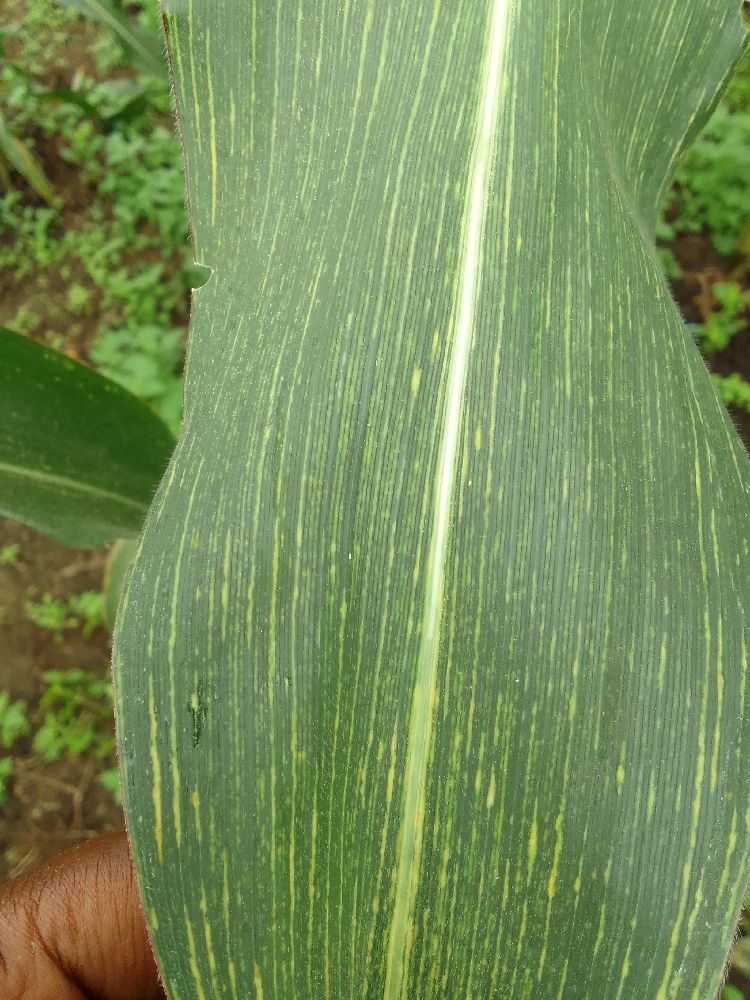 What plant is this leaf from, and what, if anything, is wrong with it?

maize, maize streak virus
